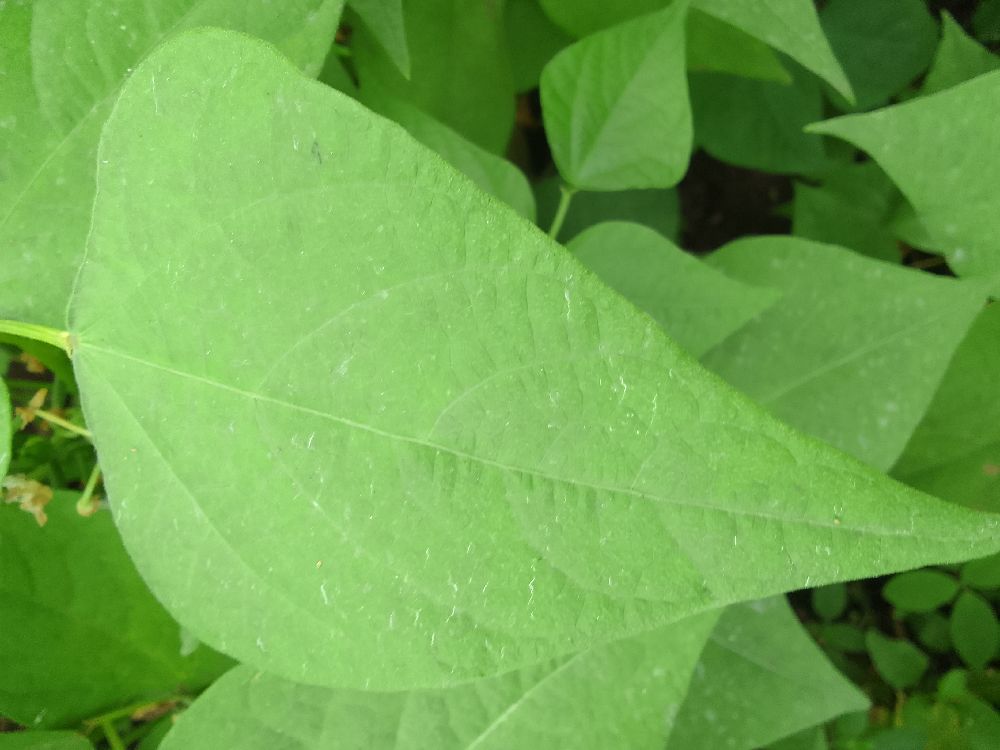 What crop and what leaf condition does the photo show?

common bean, healthy
